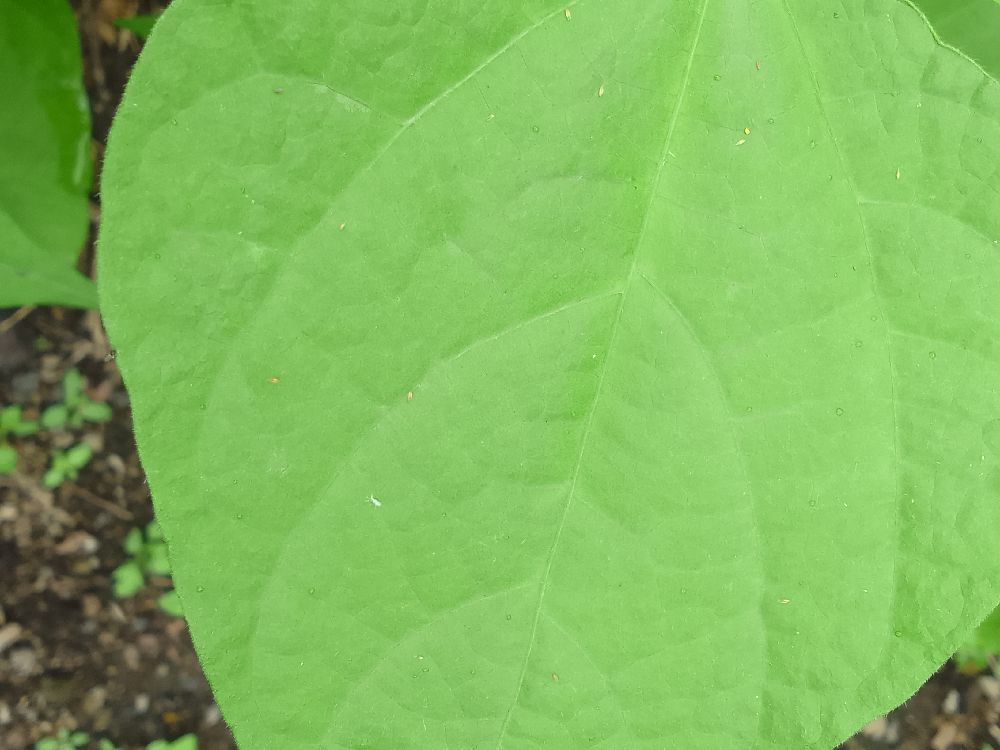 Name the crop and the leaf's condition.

common bean, healthy
